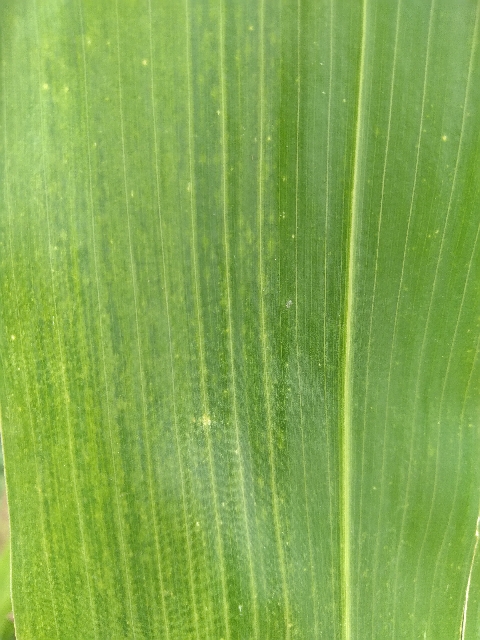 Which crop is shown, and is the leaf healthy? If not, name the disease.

maize, maize lethal necrosis
